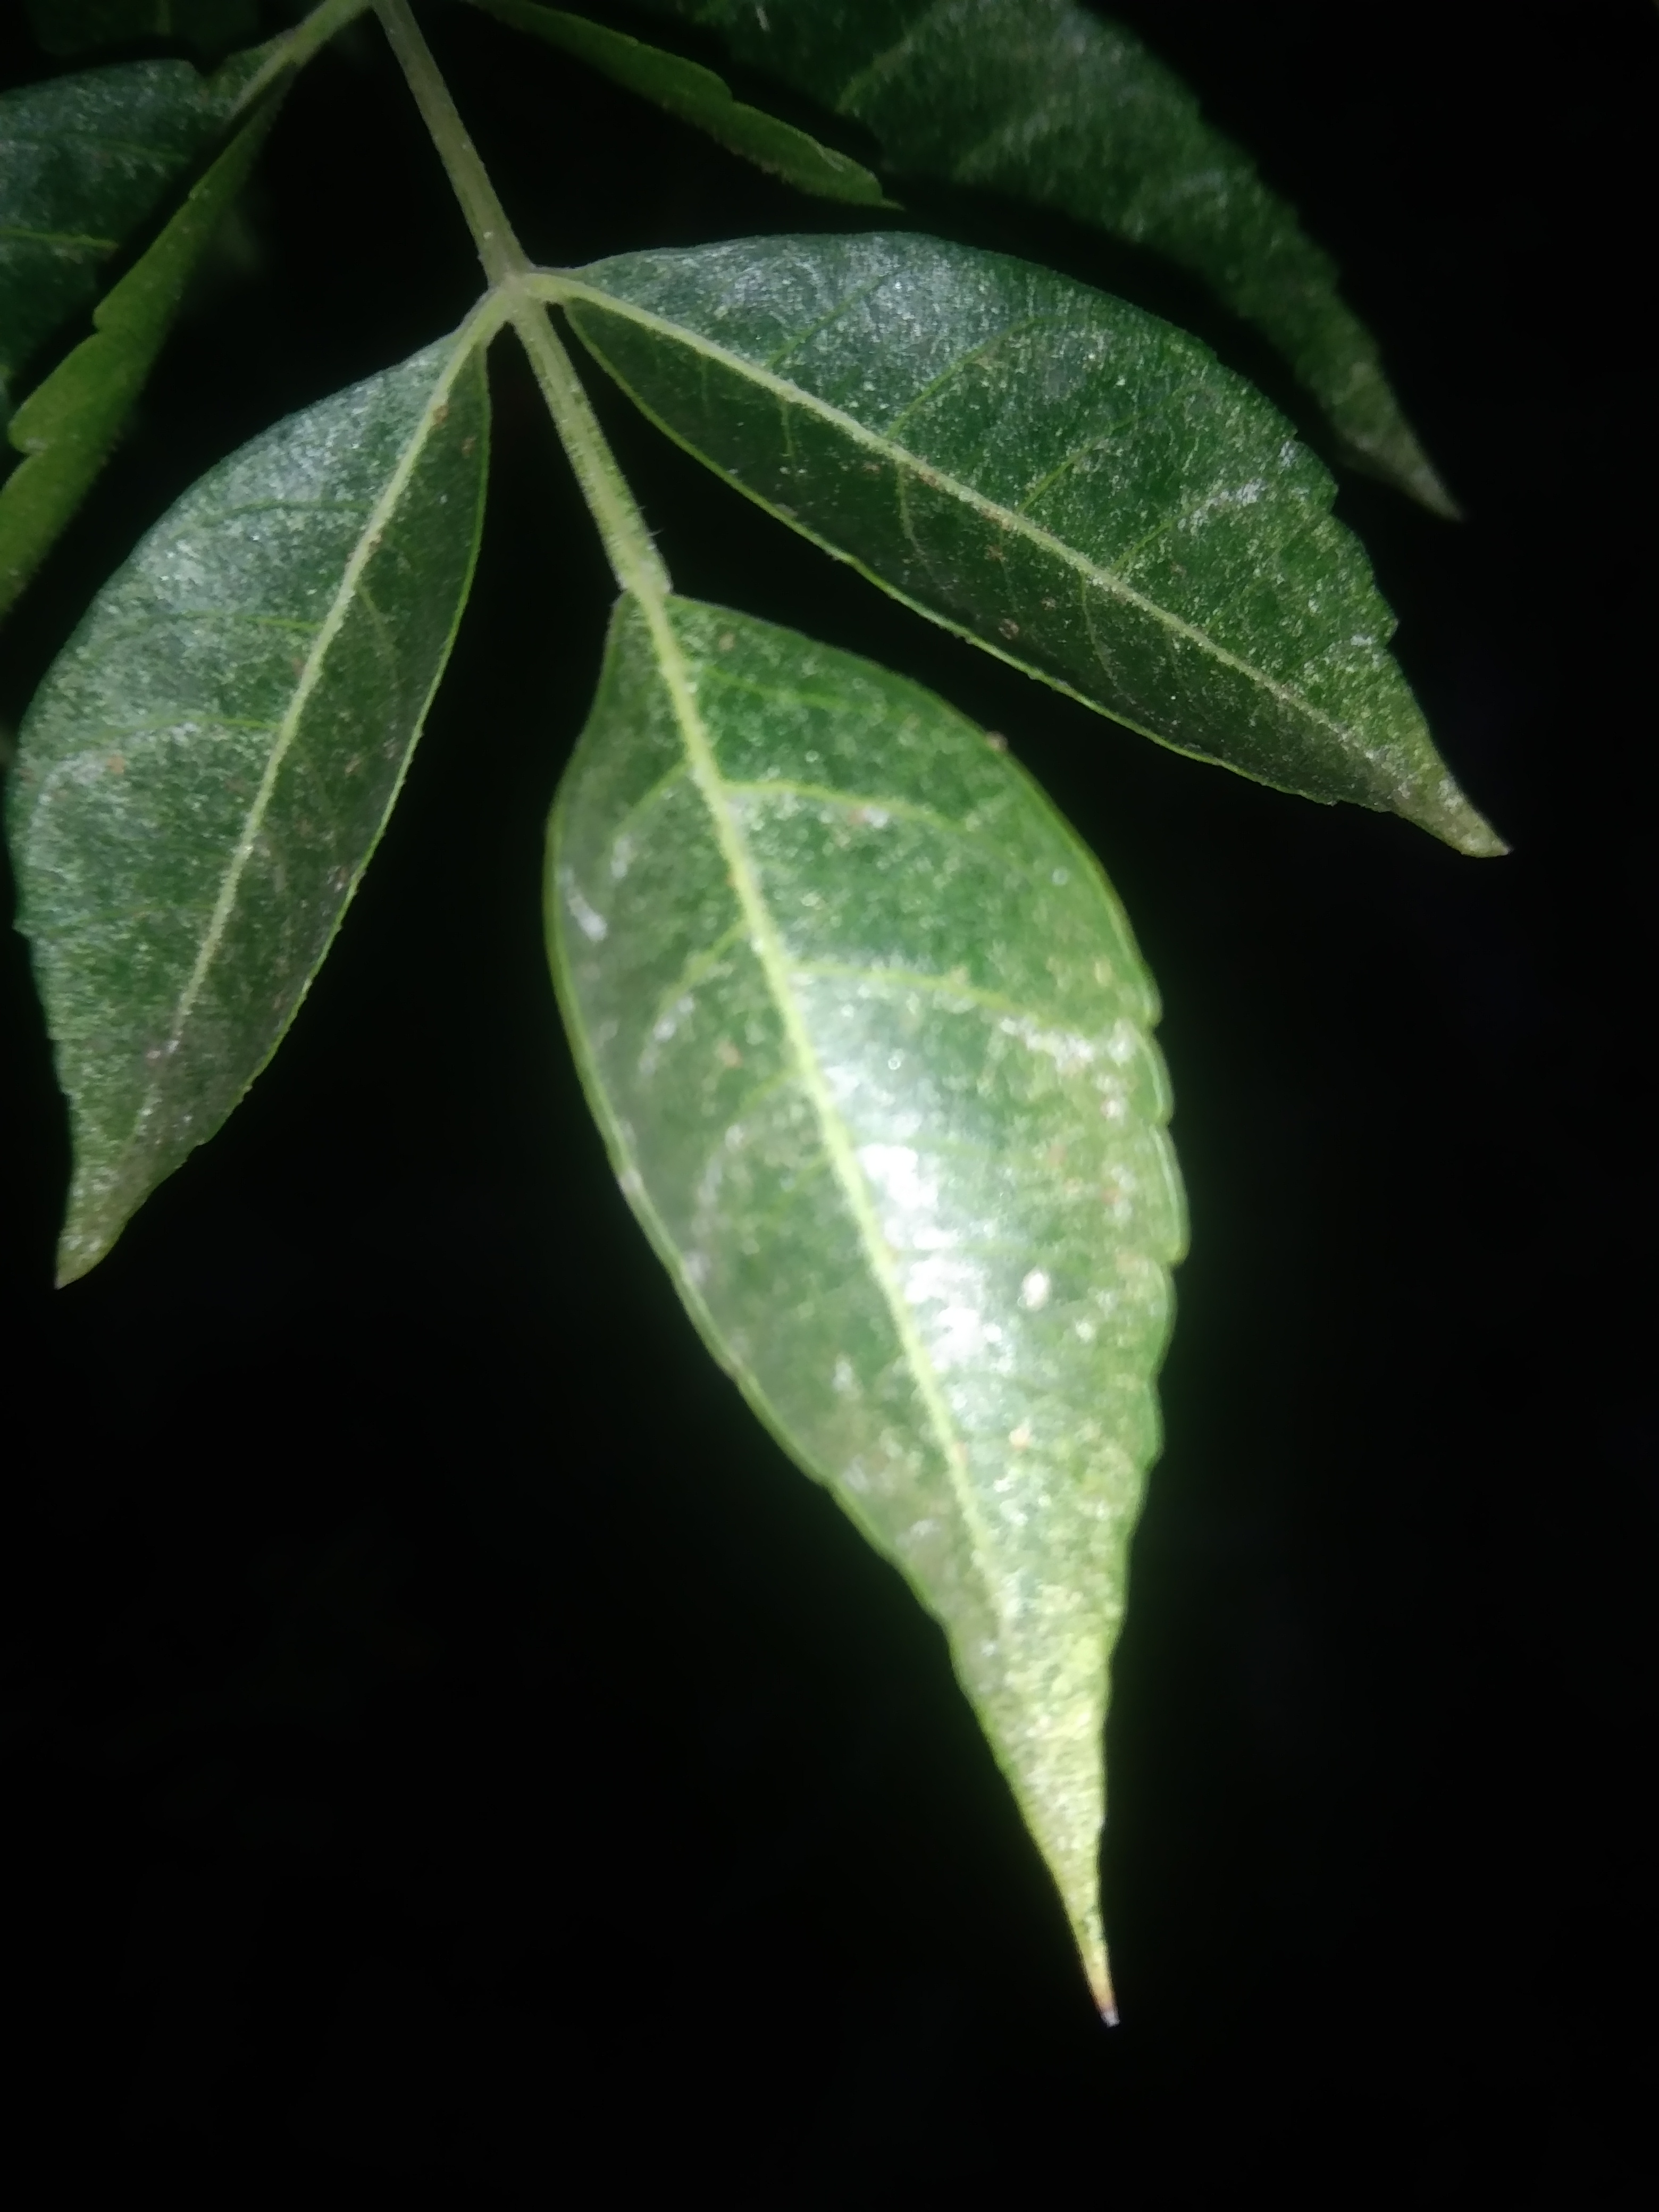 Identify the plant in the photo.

neem
